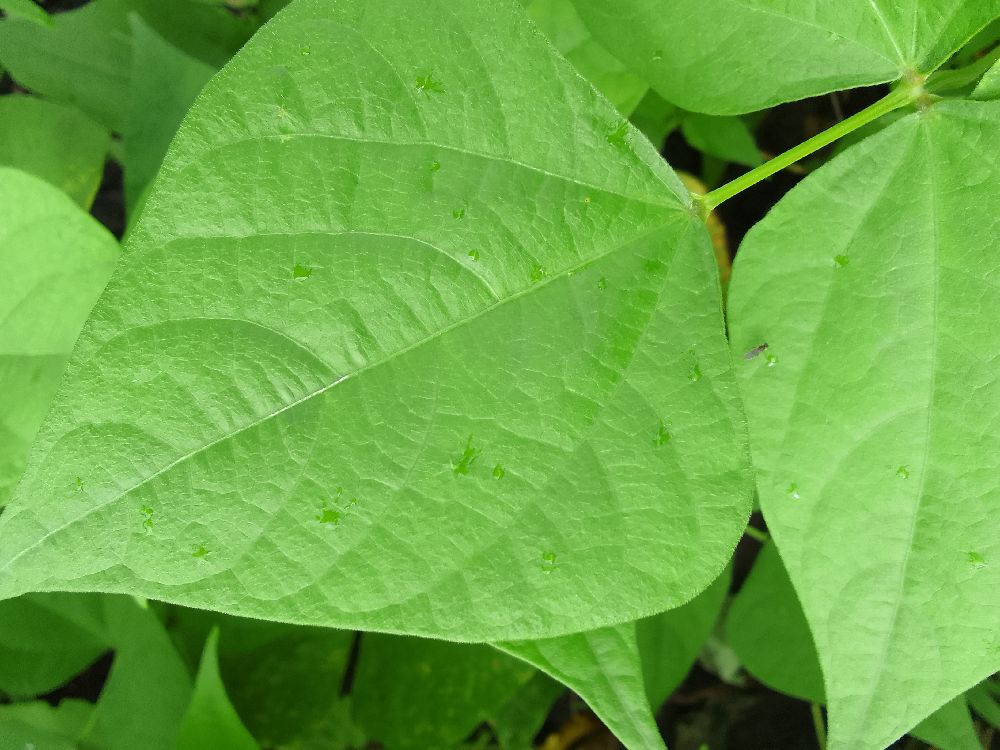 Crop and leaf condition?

common bean, healthy
